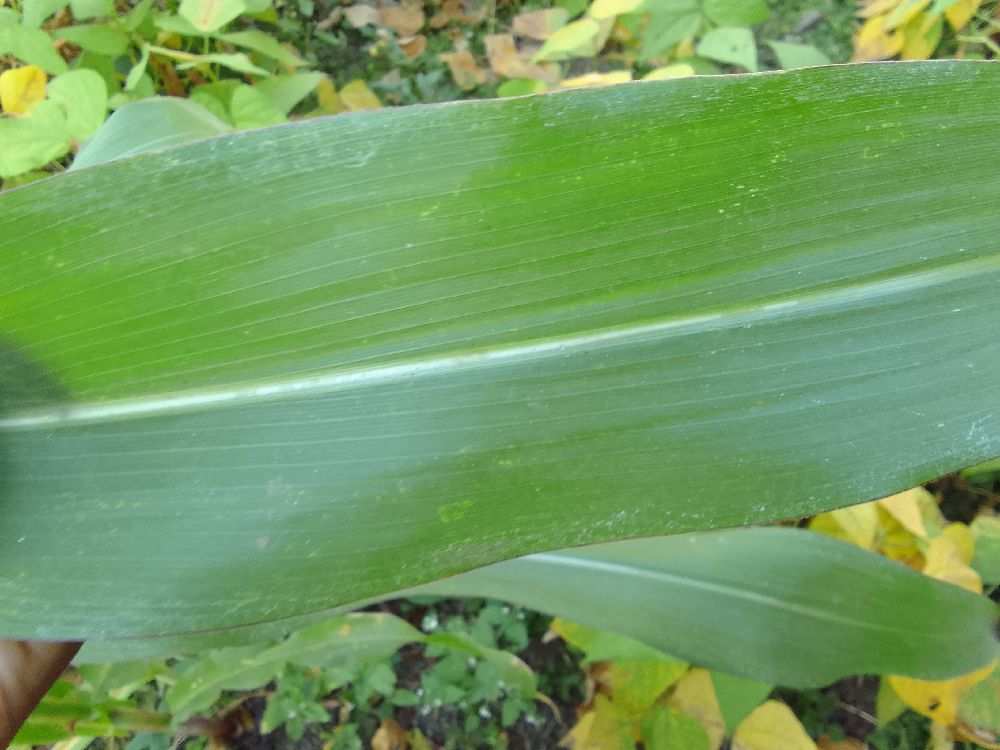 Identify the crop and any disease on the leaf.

maize, healthy
